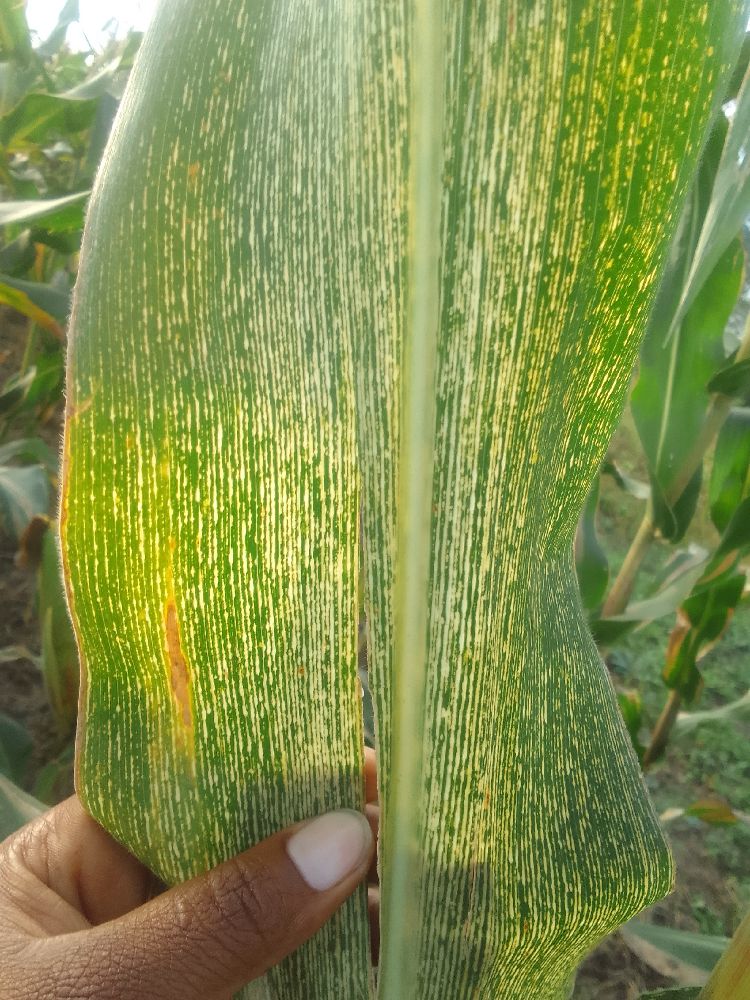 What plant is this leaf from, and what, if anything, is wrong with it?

maize, maize streak virus
